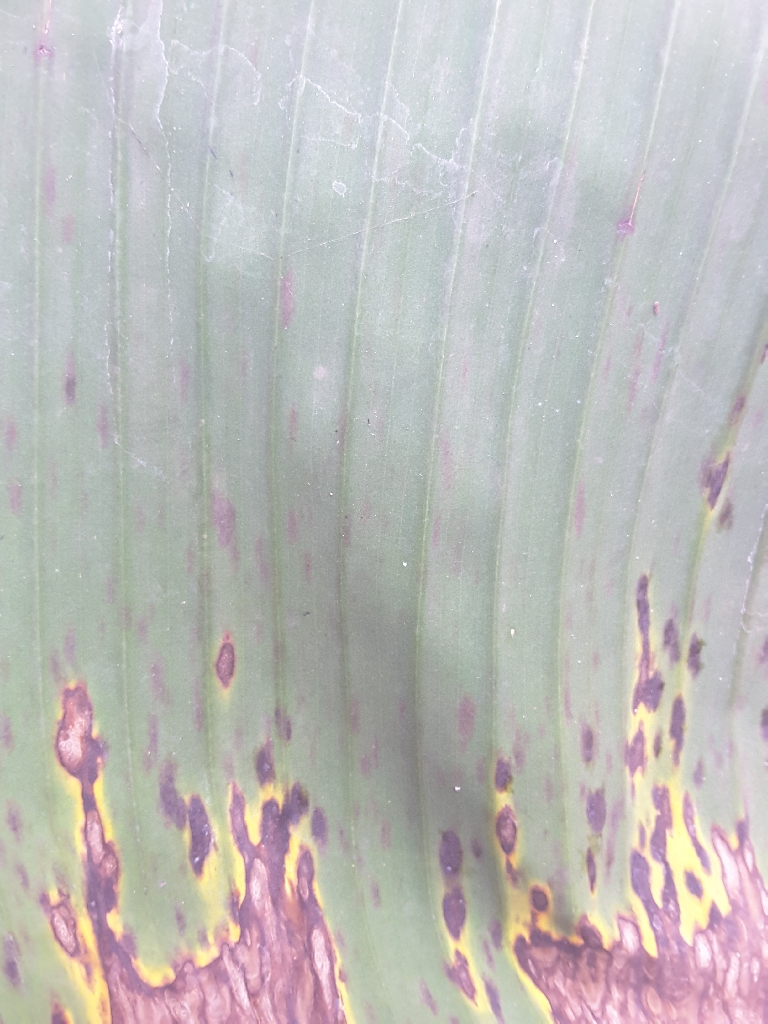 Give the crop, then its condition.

banana, black sigatoka
